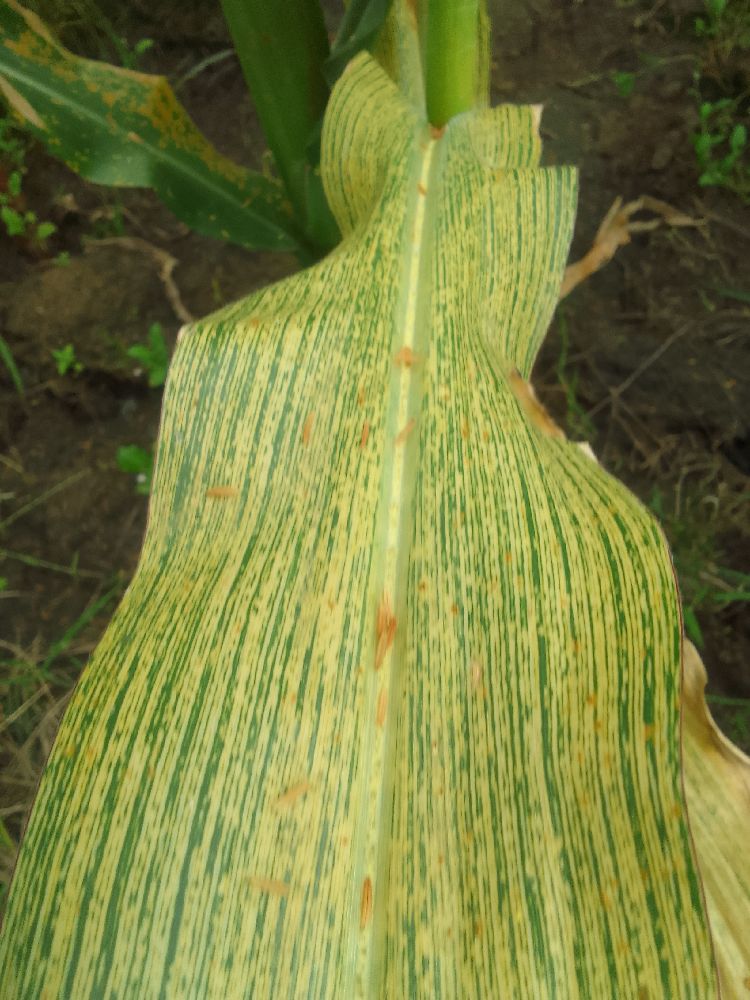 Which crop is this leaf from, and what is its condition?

maize, maize streak virus
